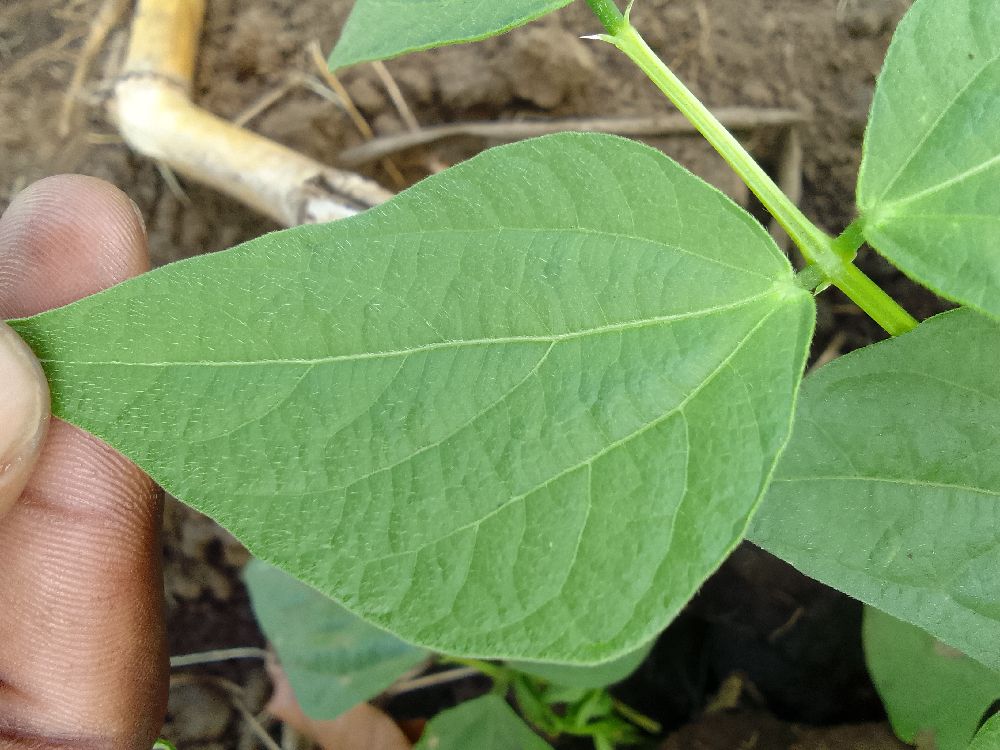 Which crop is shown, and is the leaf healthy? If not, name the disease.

common bean, healthy
